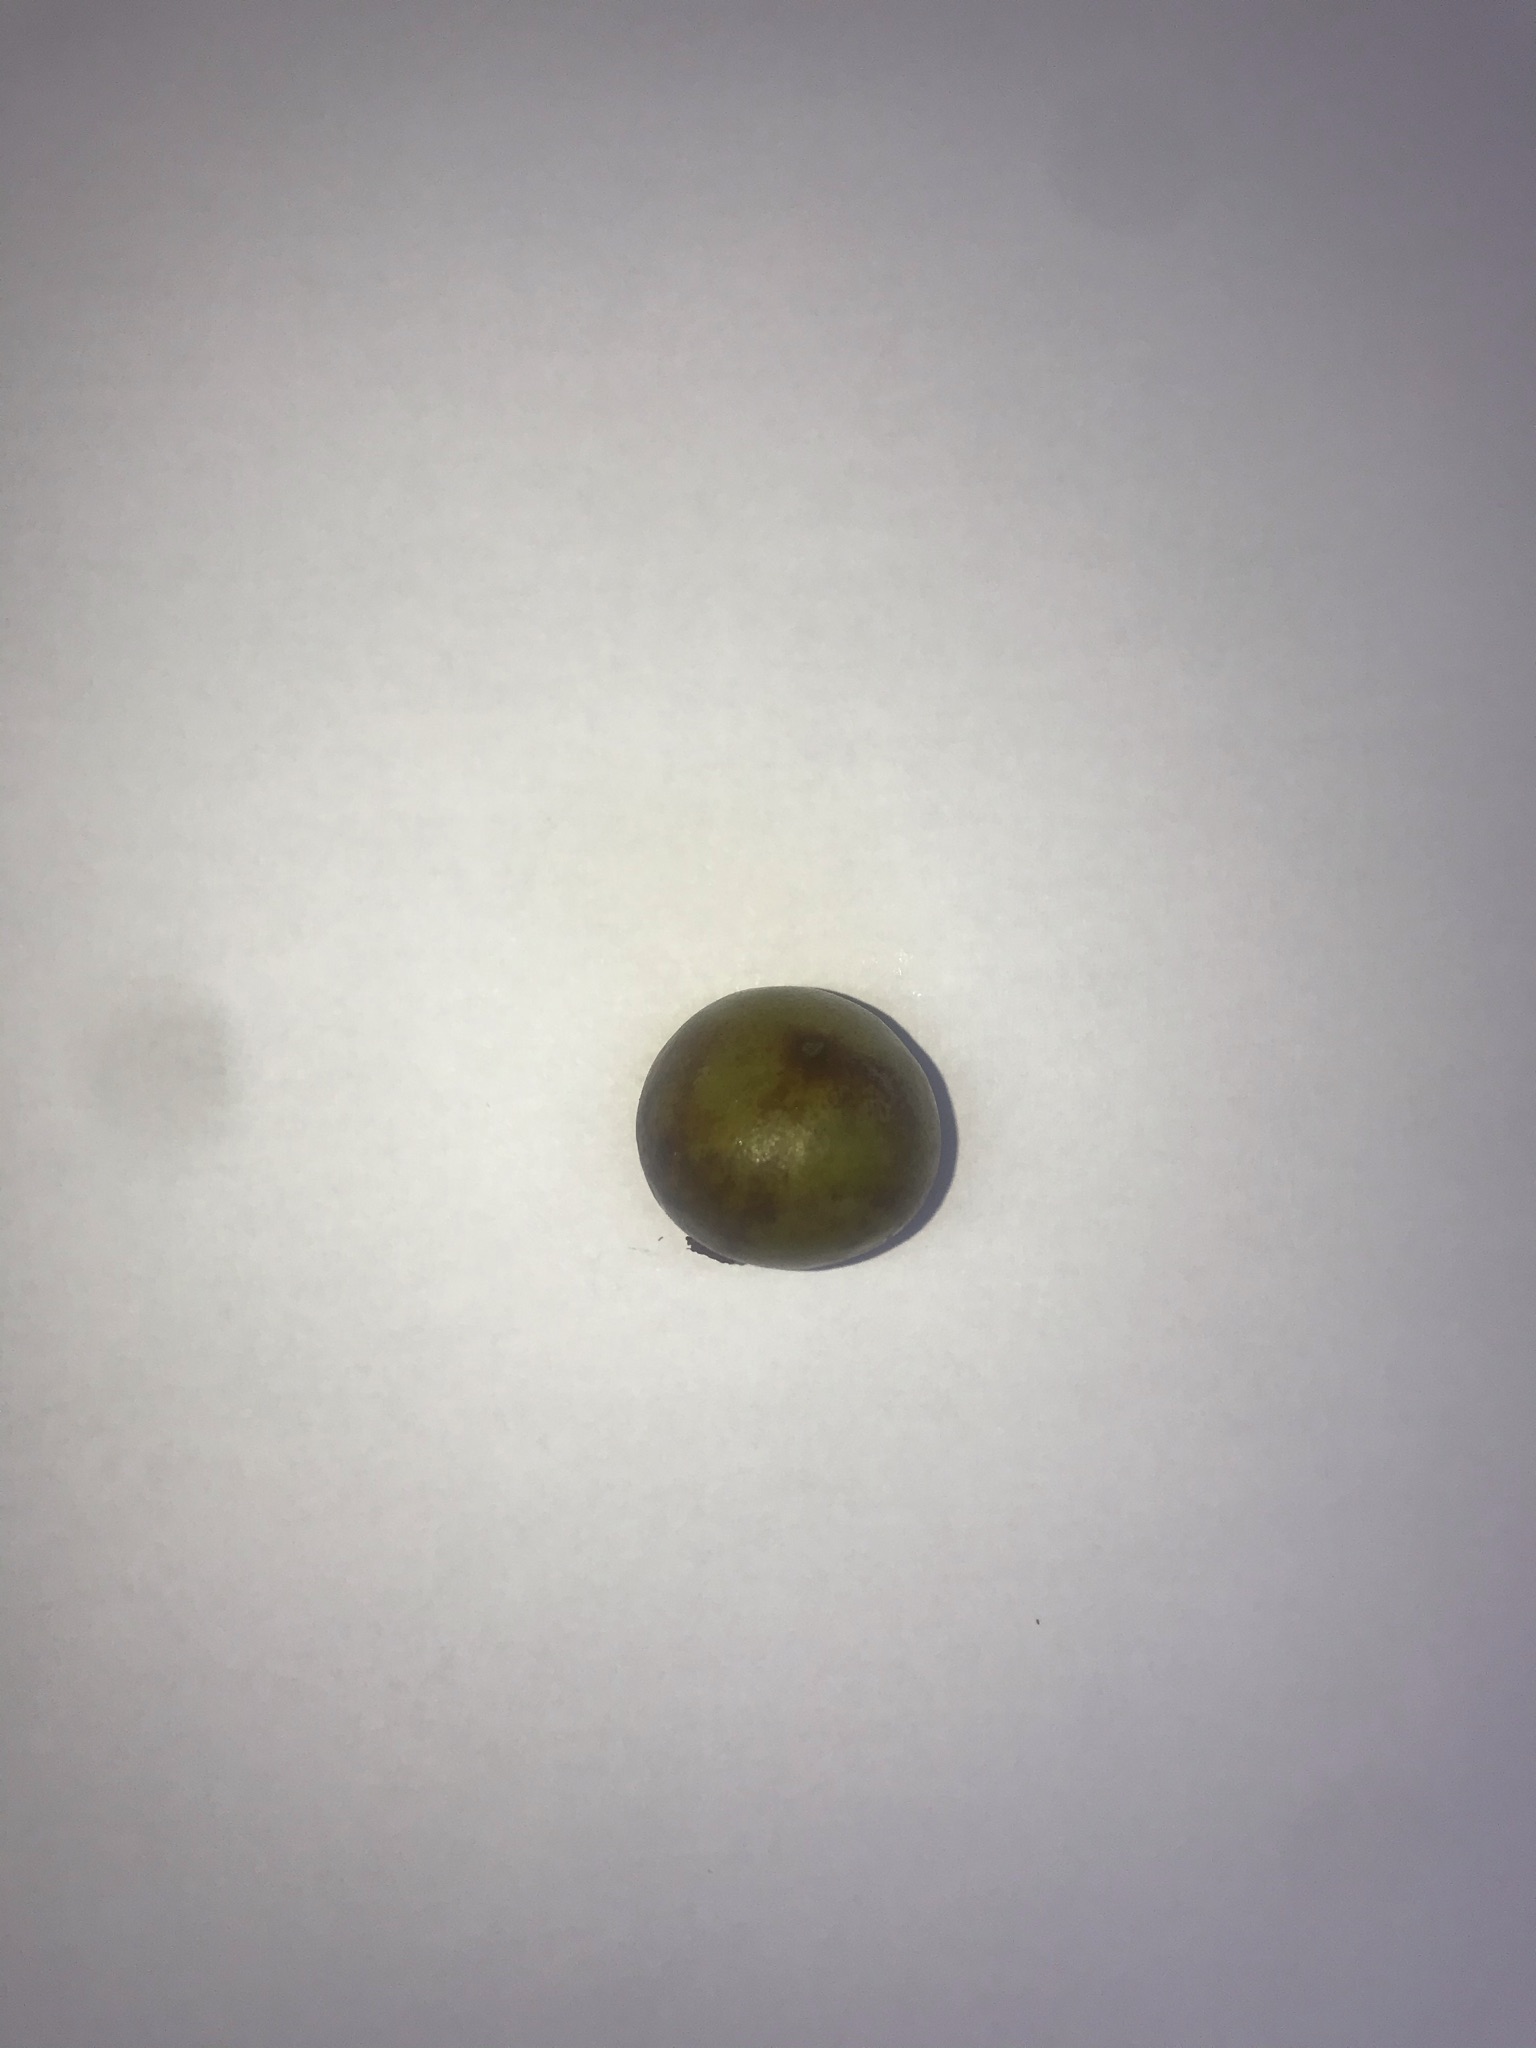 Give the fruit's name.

gabiroba
